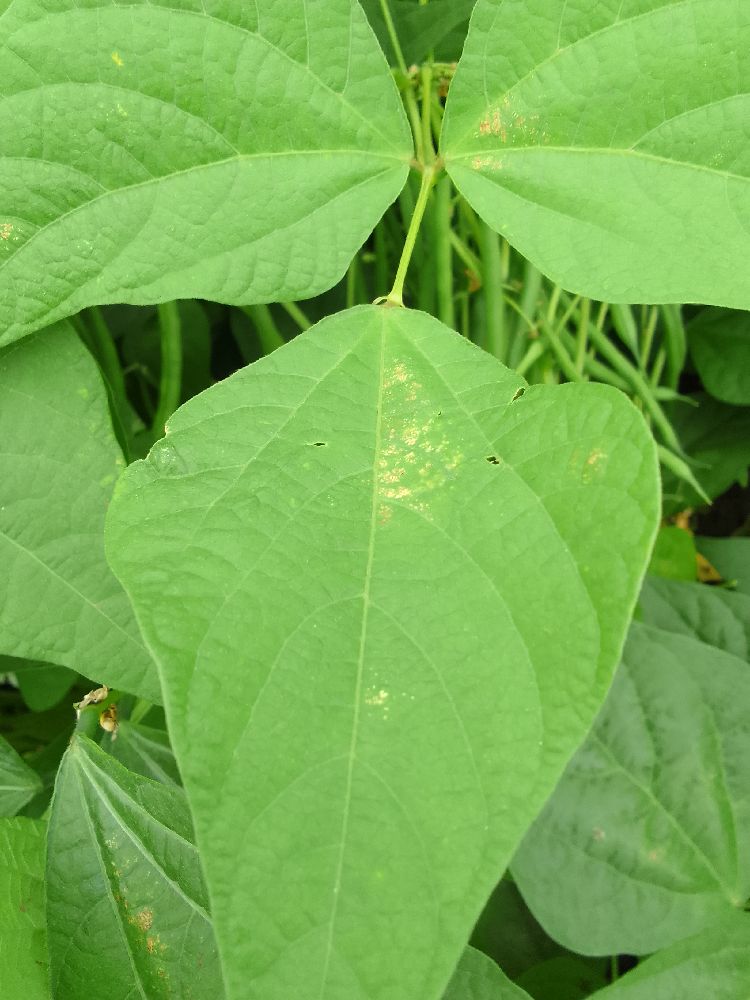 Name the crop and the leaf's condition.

common bean, healthy
